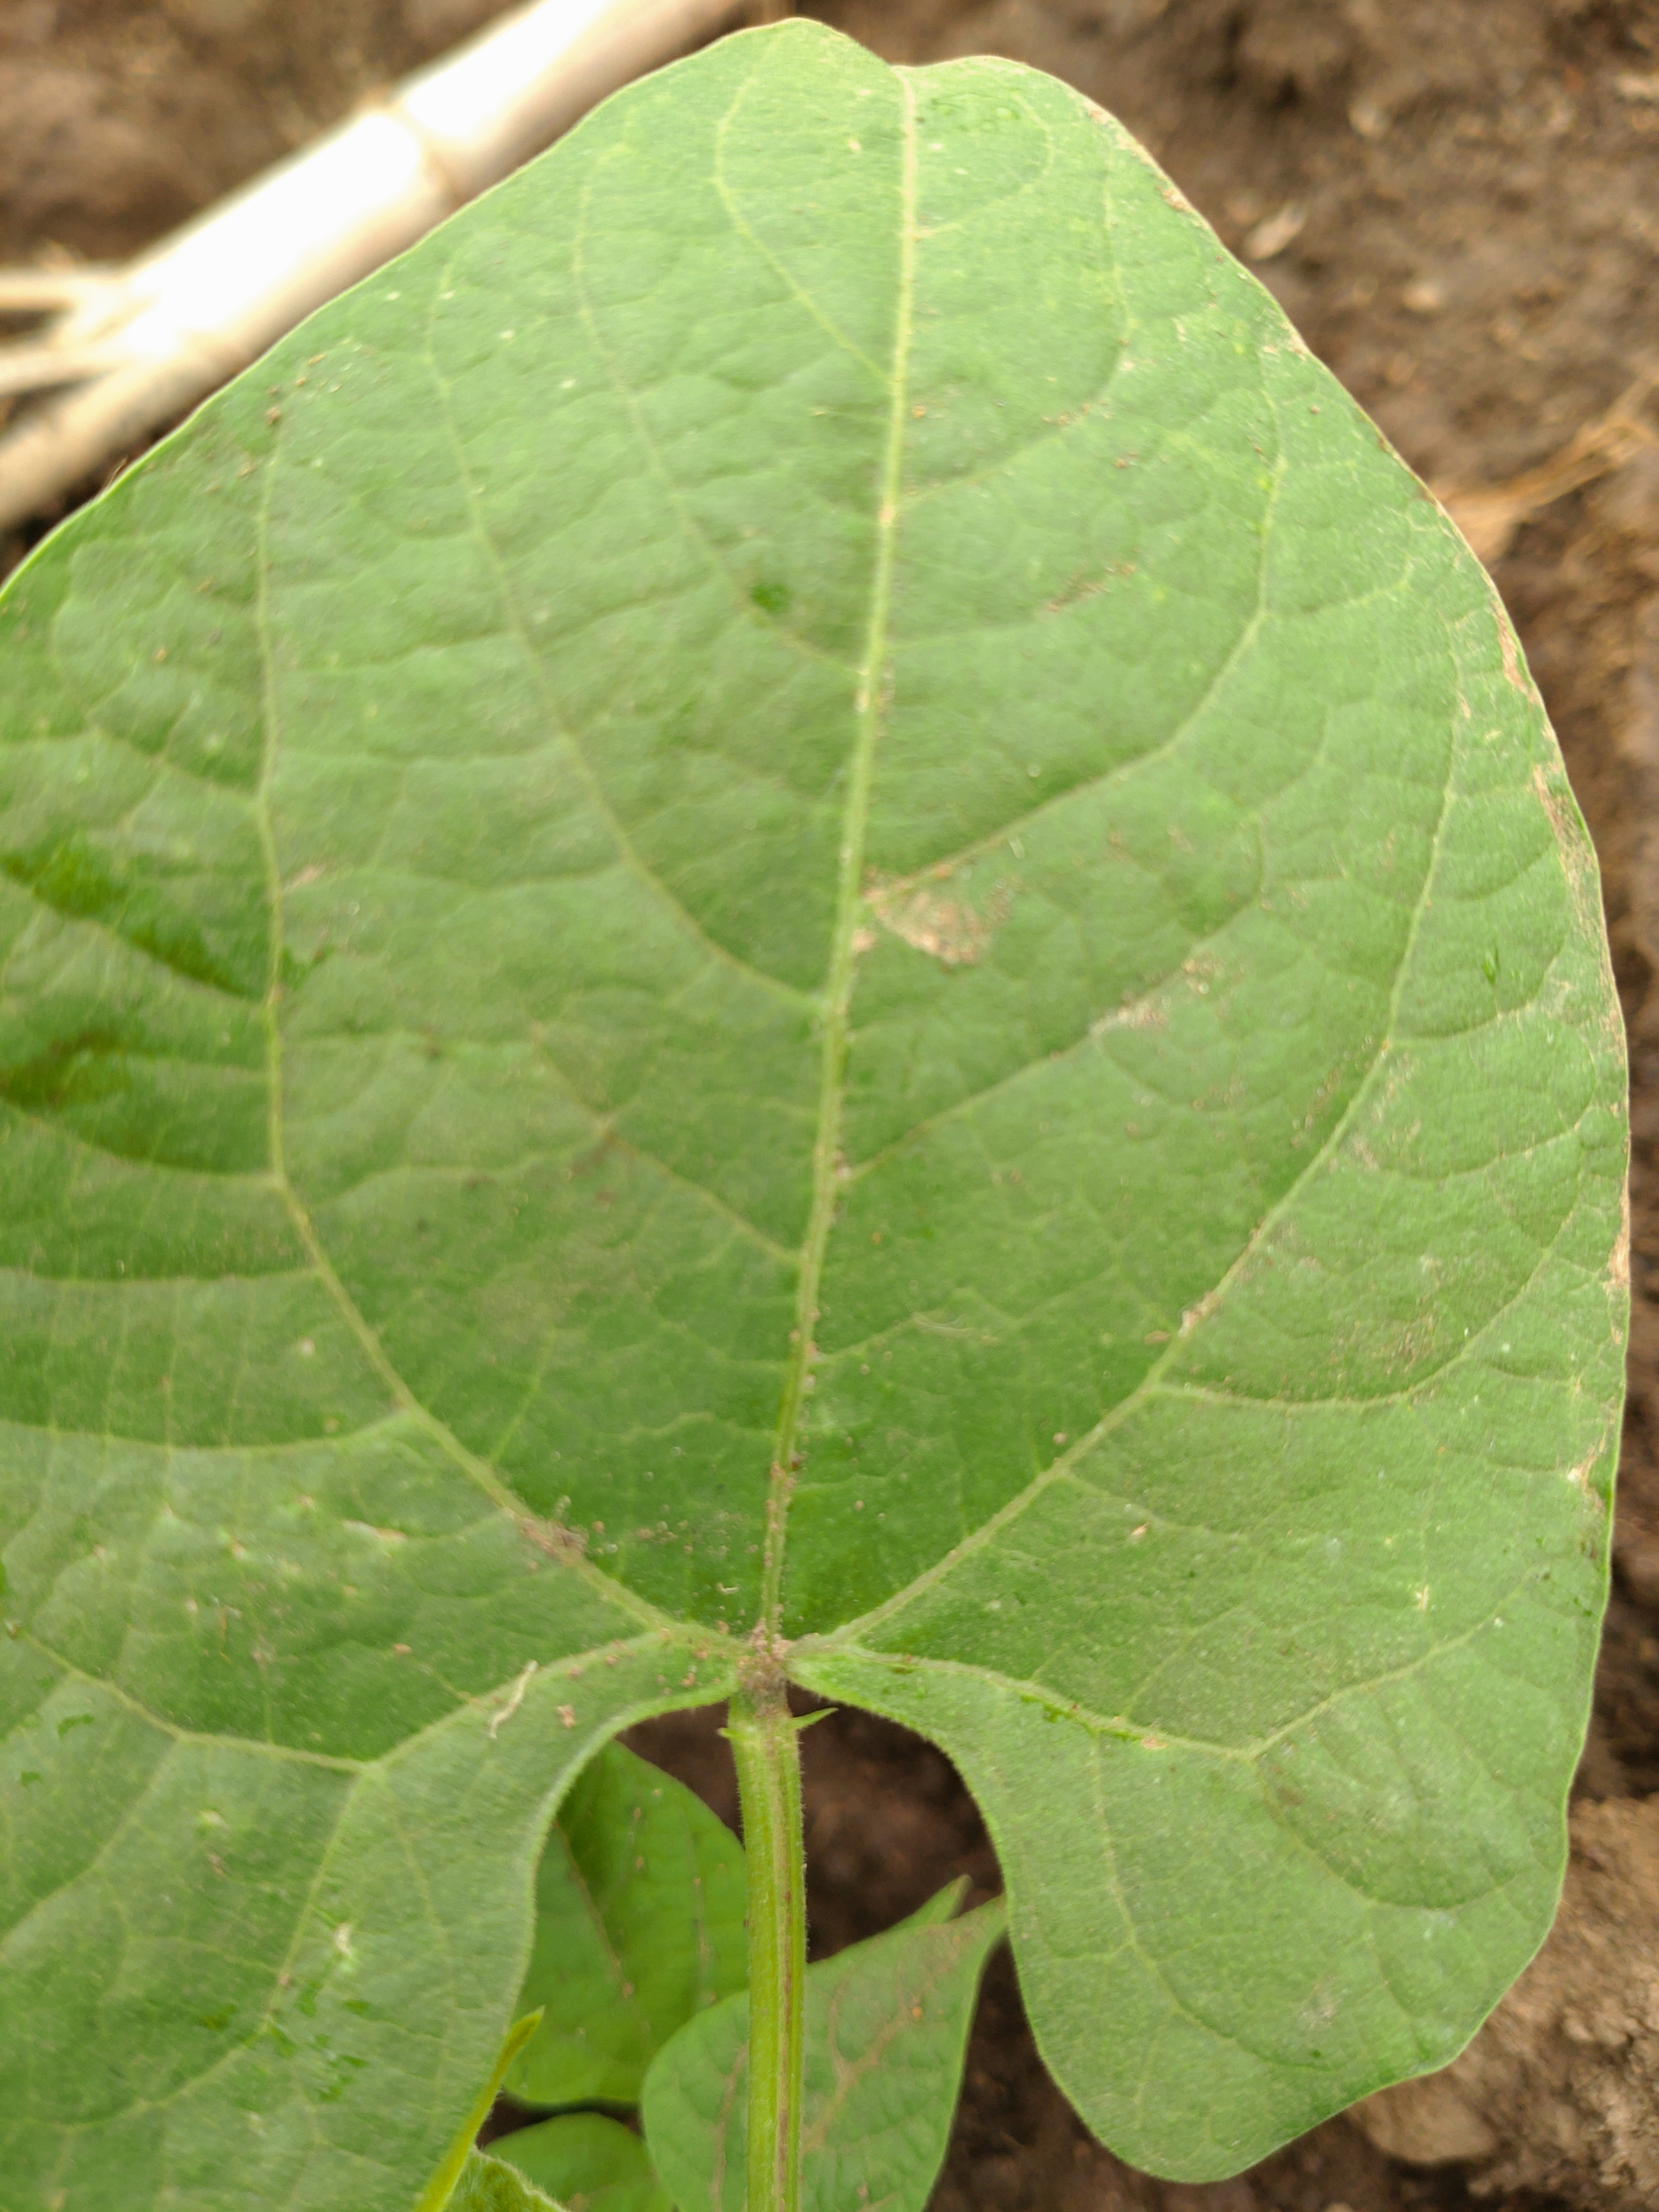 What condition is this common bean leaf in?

healthy
